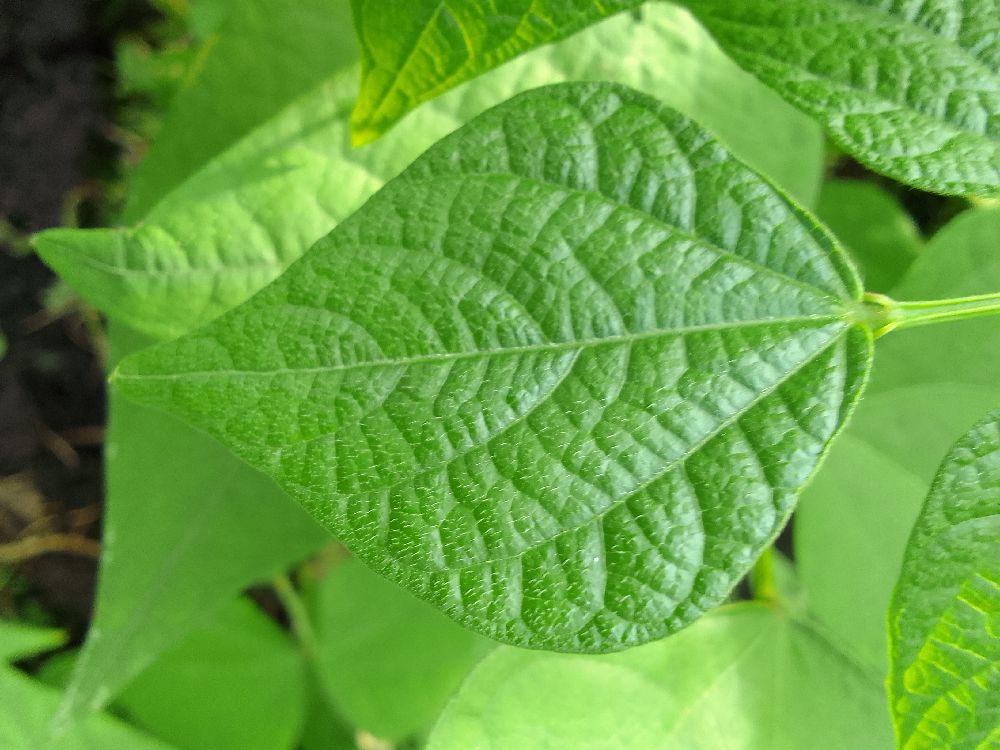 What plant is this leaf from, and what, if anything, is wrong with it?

common bean, healthy
